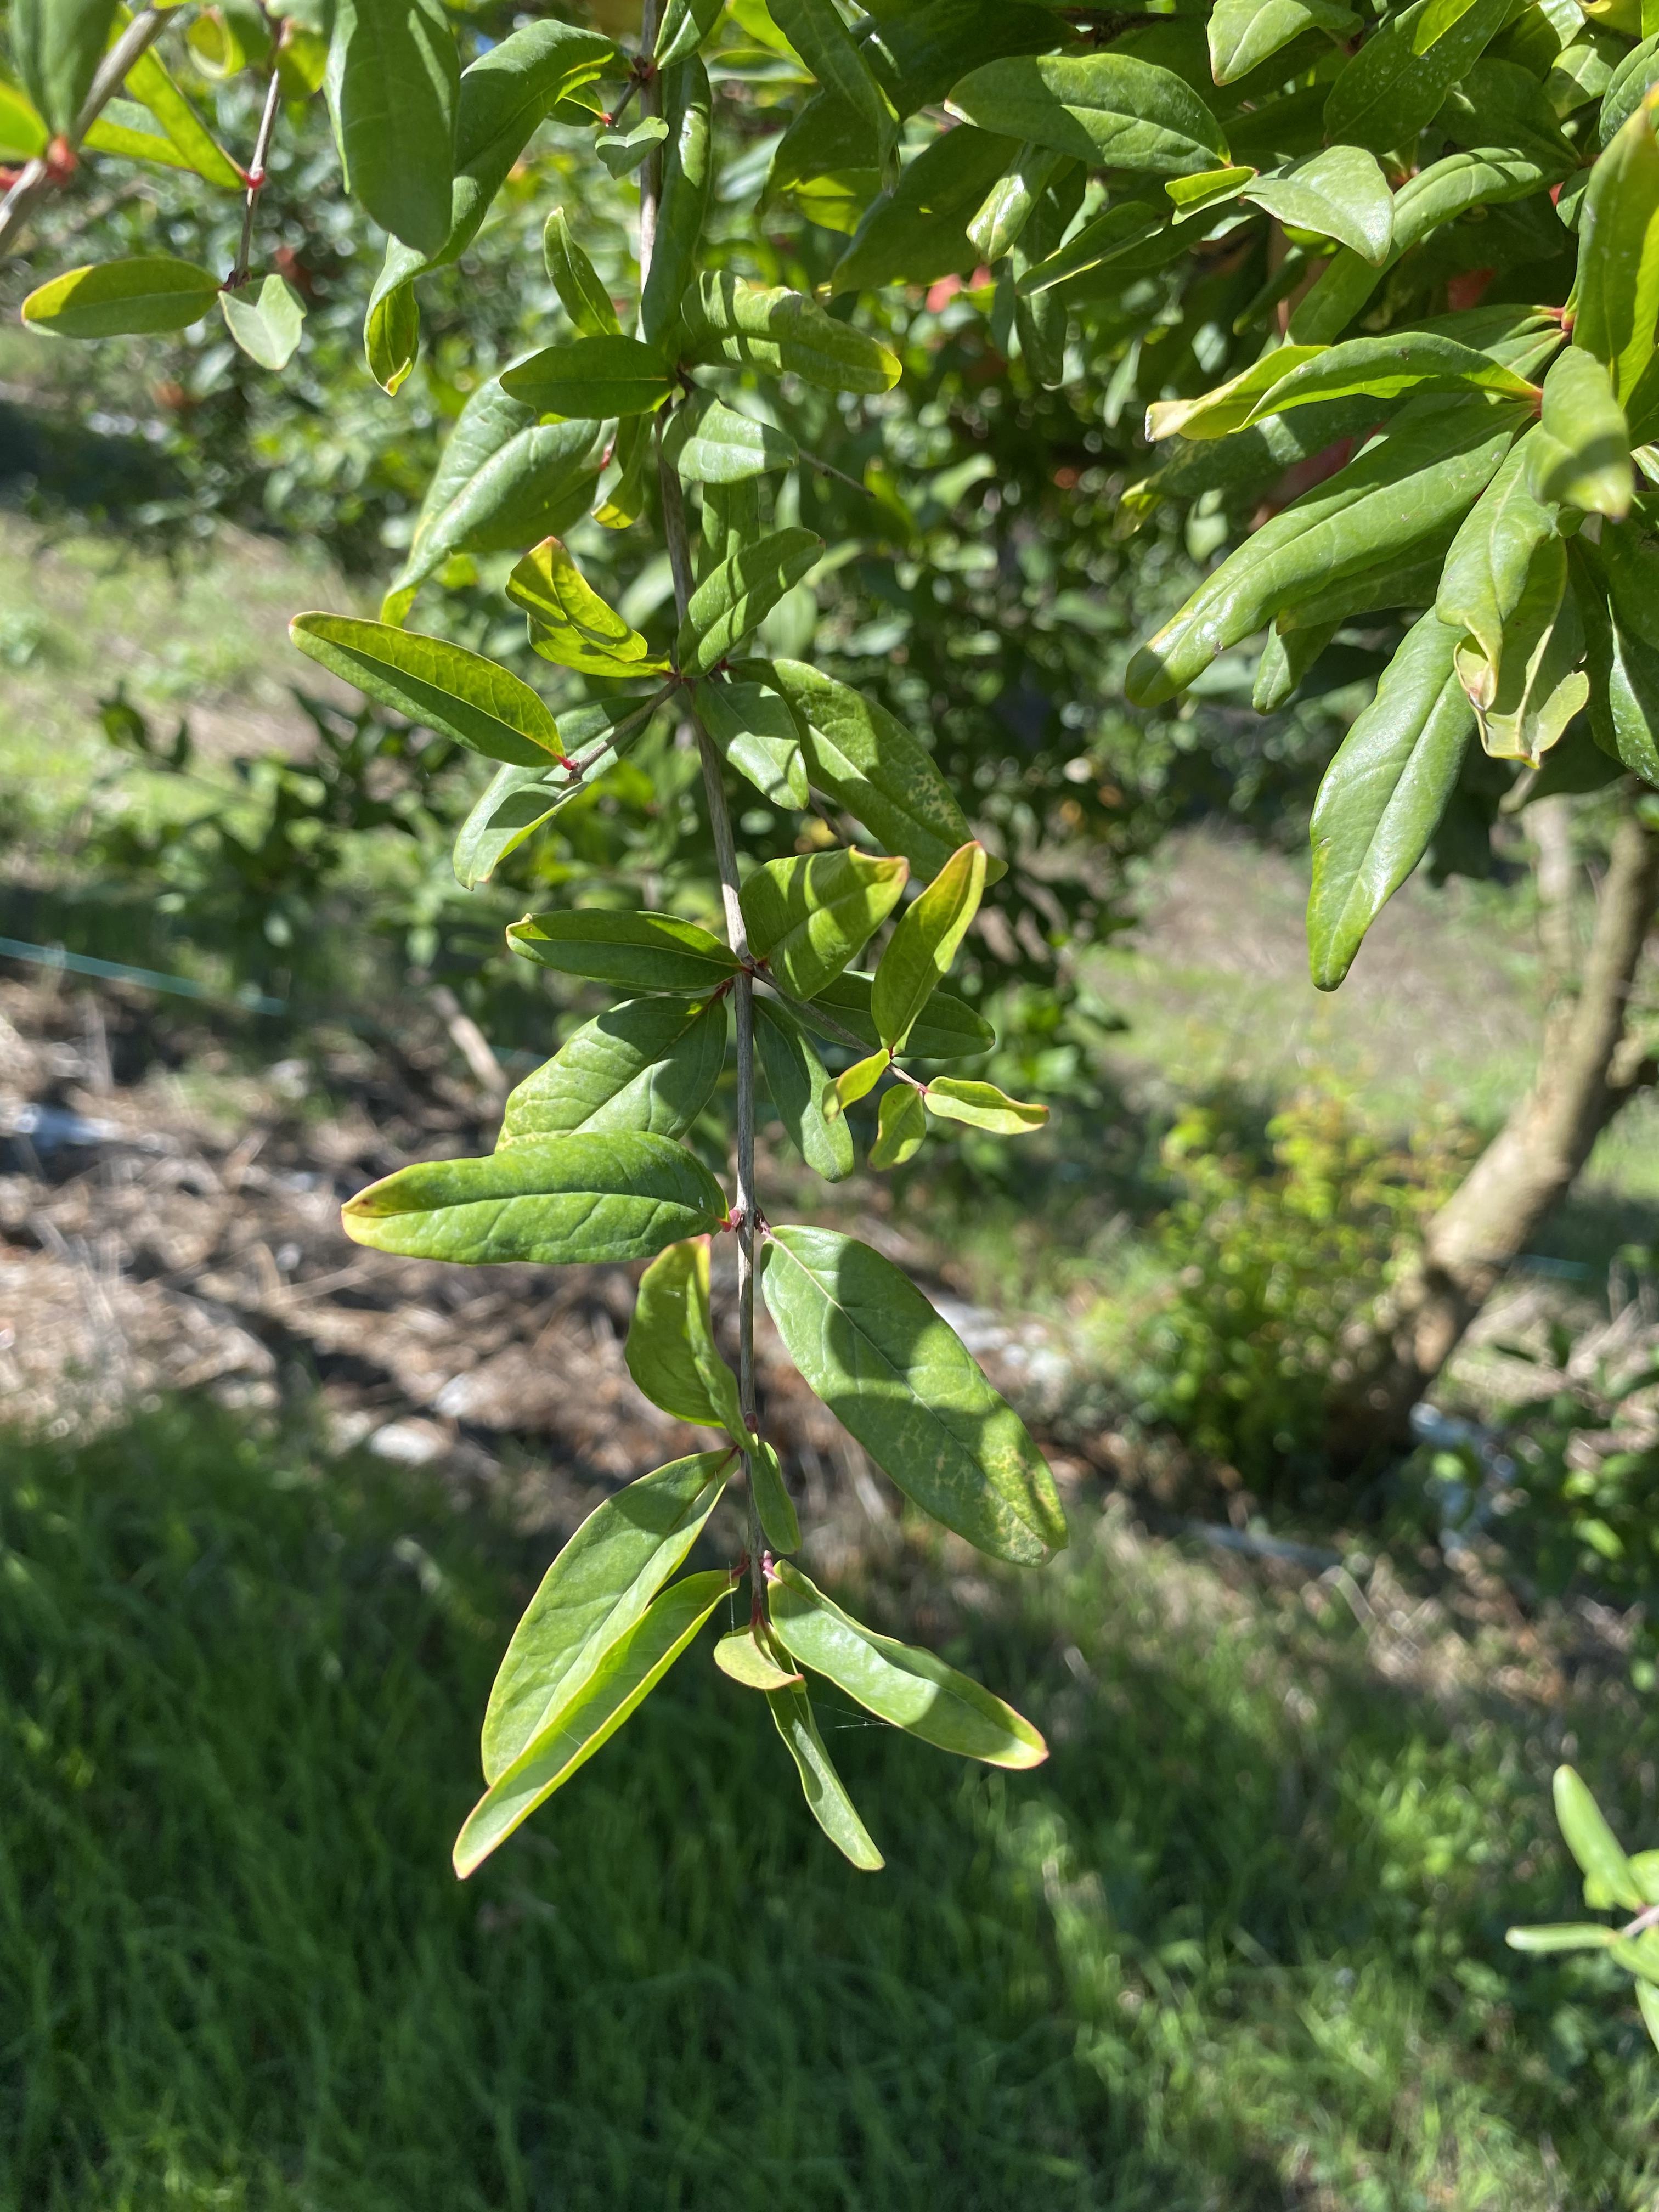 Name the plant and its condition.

pomegranate, healthy
